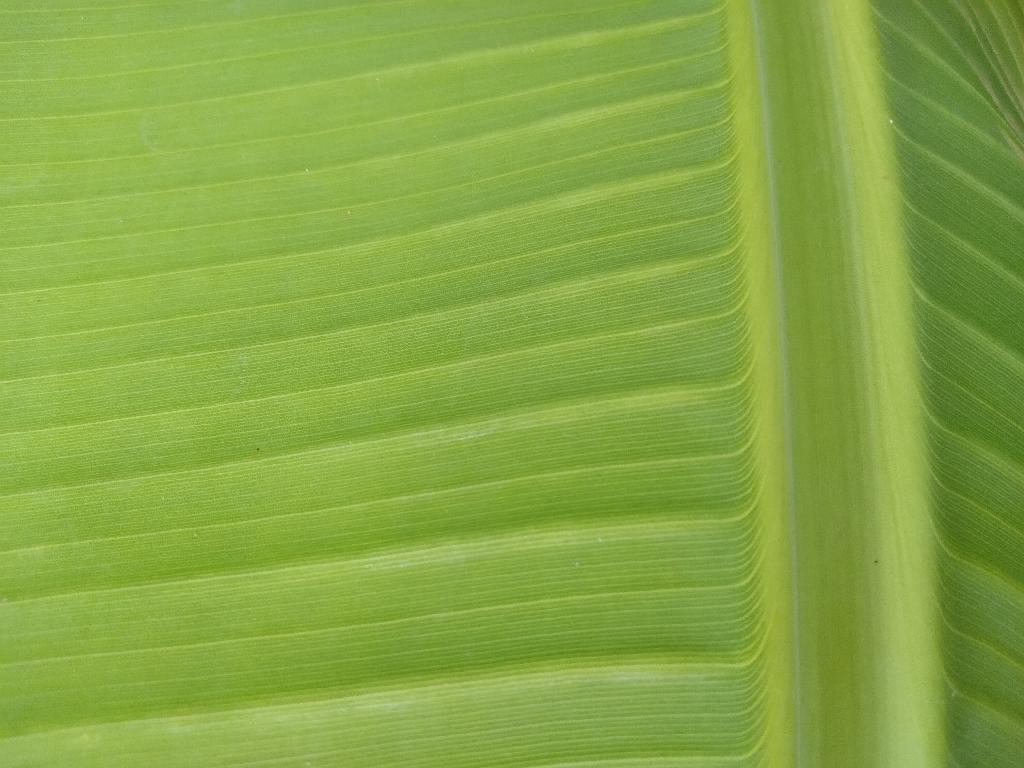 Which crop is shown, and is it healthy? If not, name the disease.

banana, healthy
